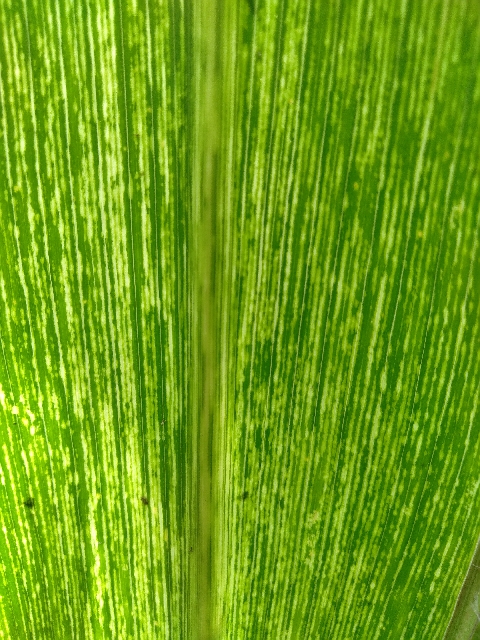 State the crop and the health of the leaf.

maize, maize streak virus
